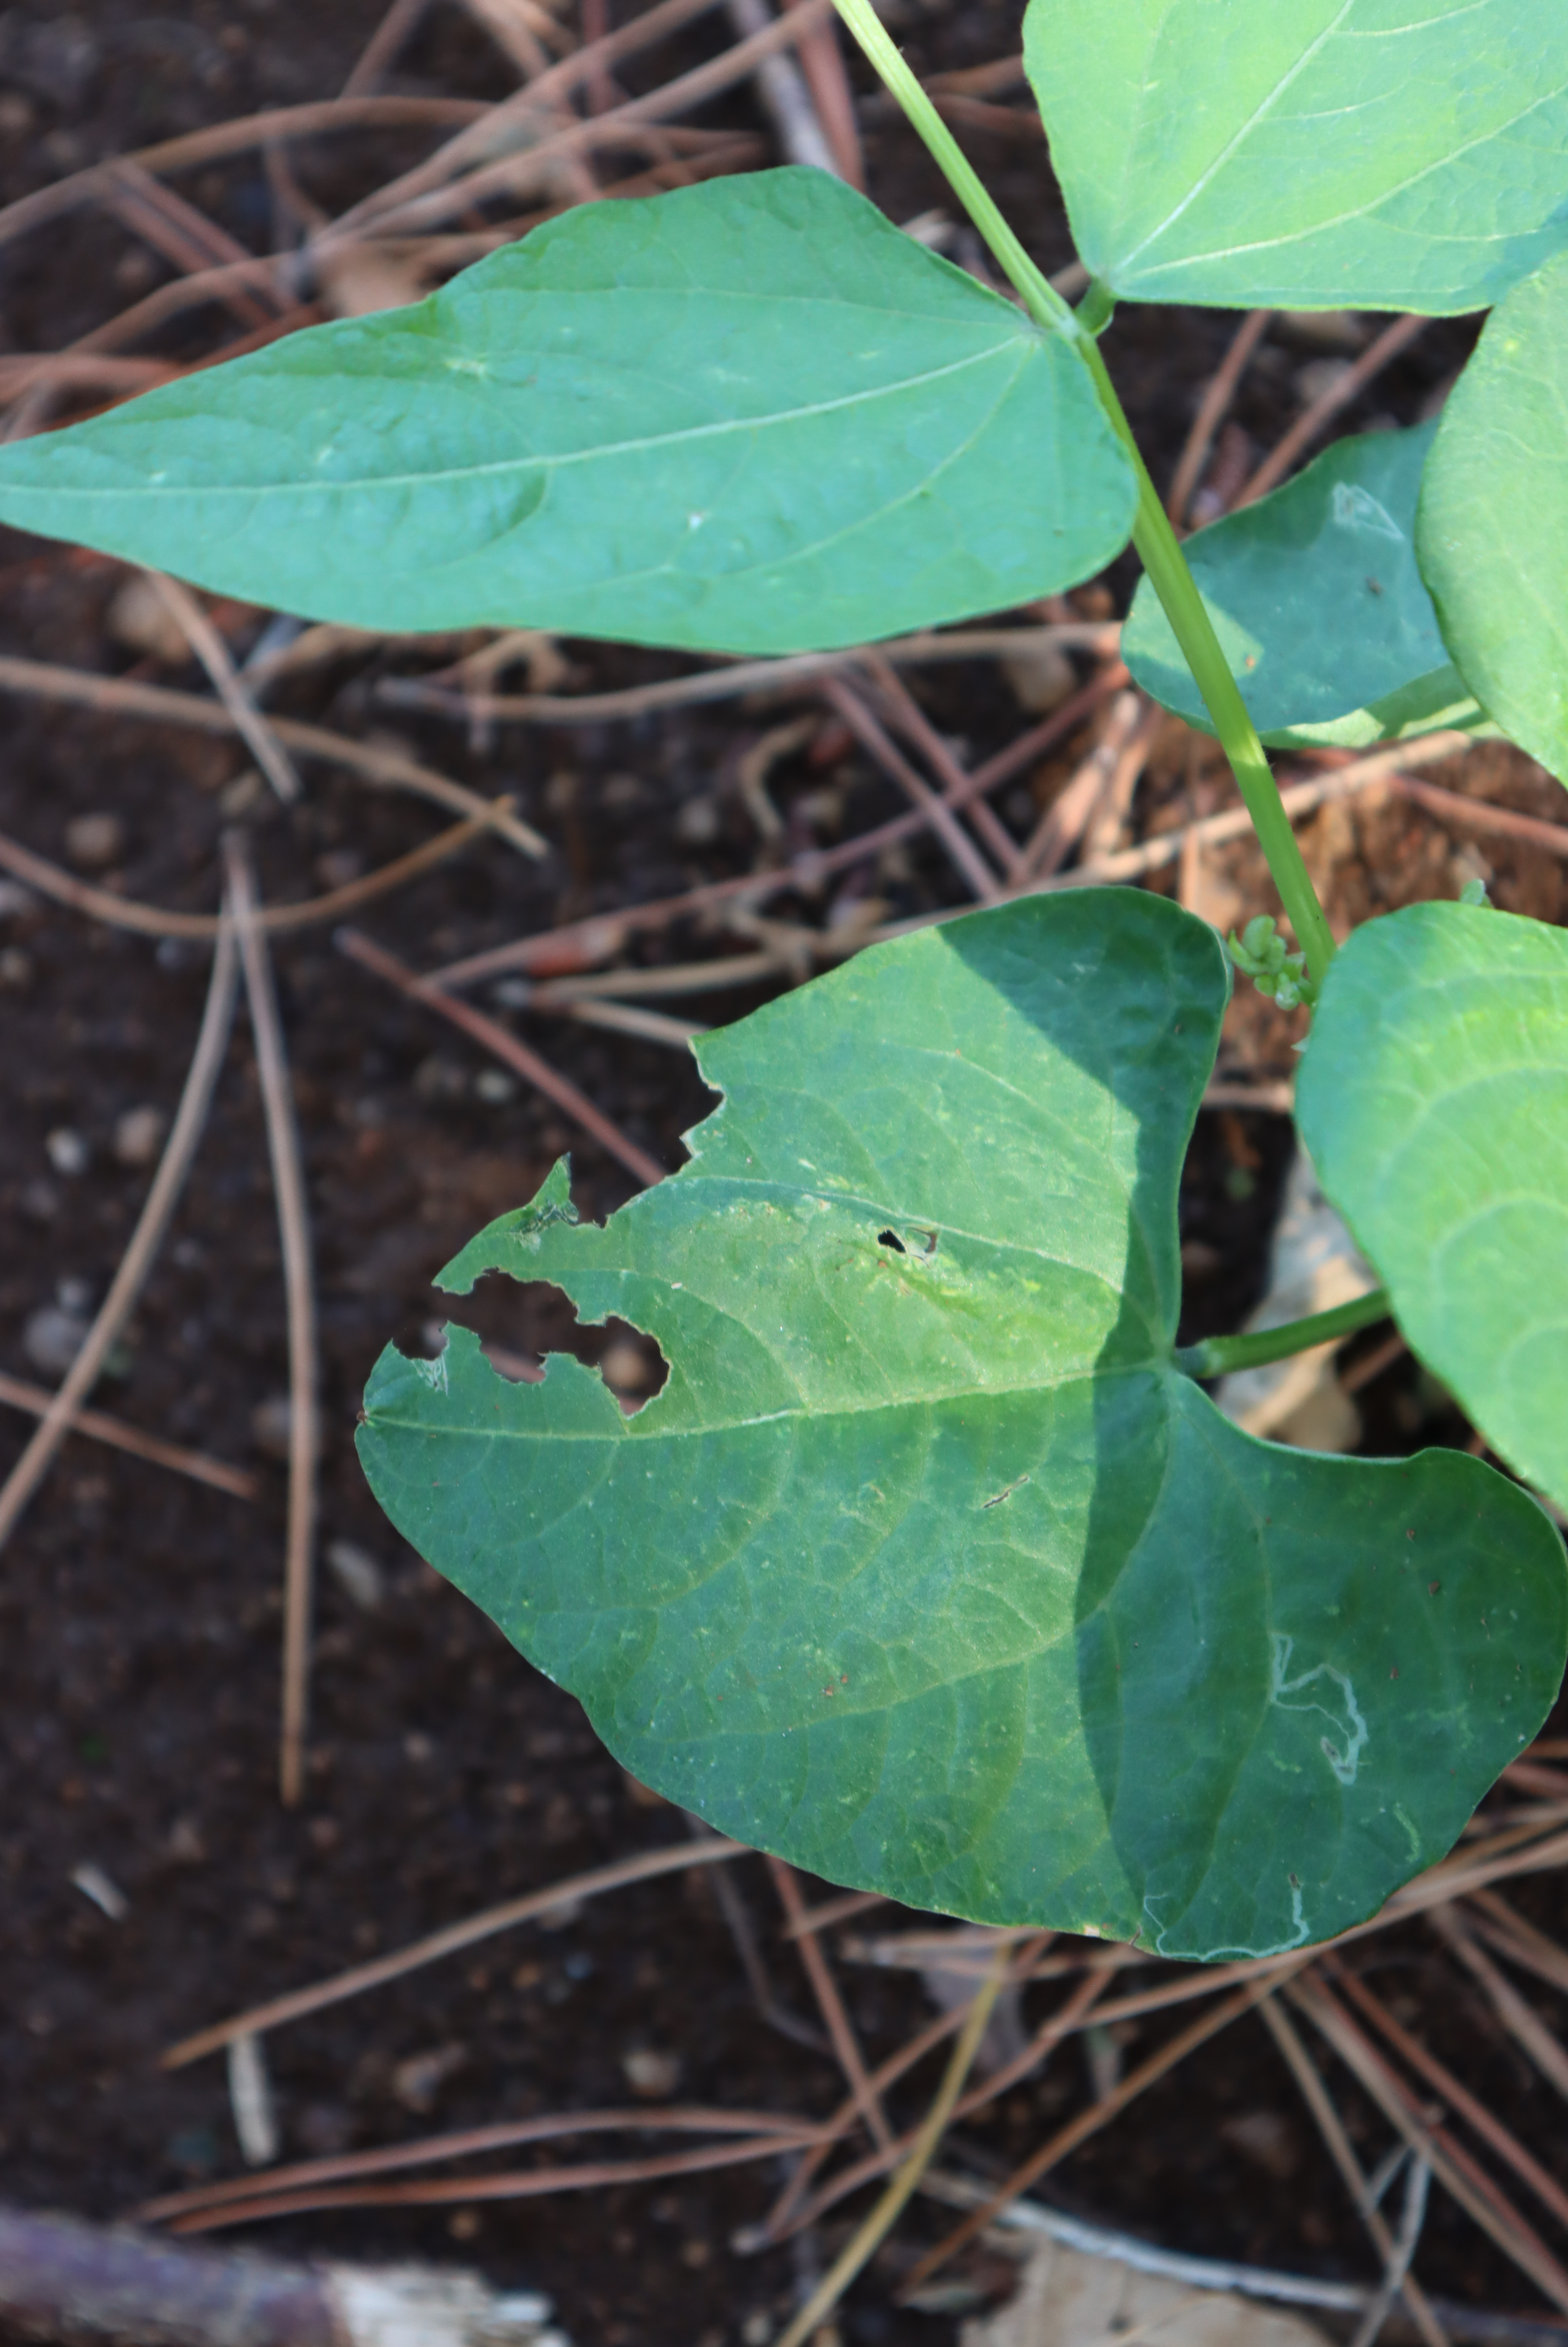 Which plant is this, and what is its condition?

peas, leafminer, phytophagous
